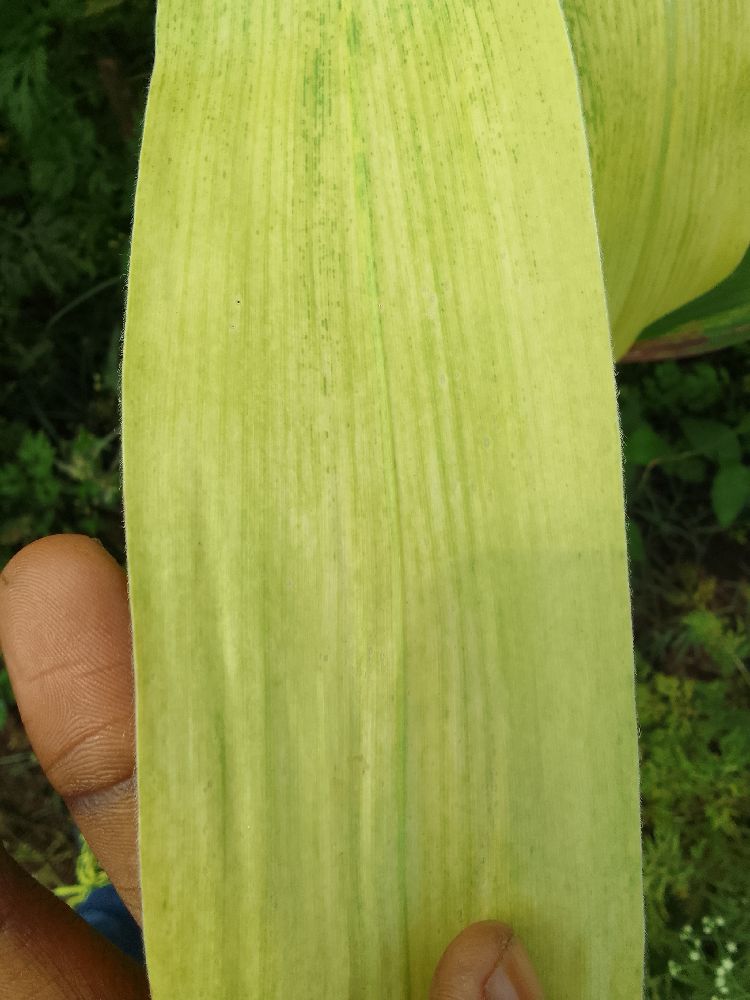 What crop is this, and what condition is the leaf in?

maize, maize lethal necrosis
